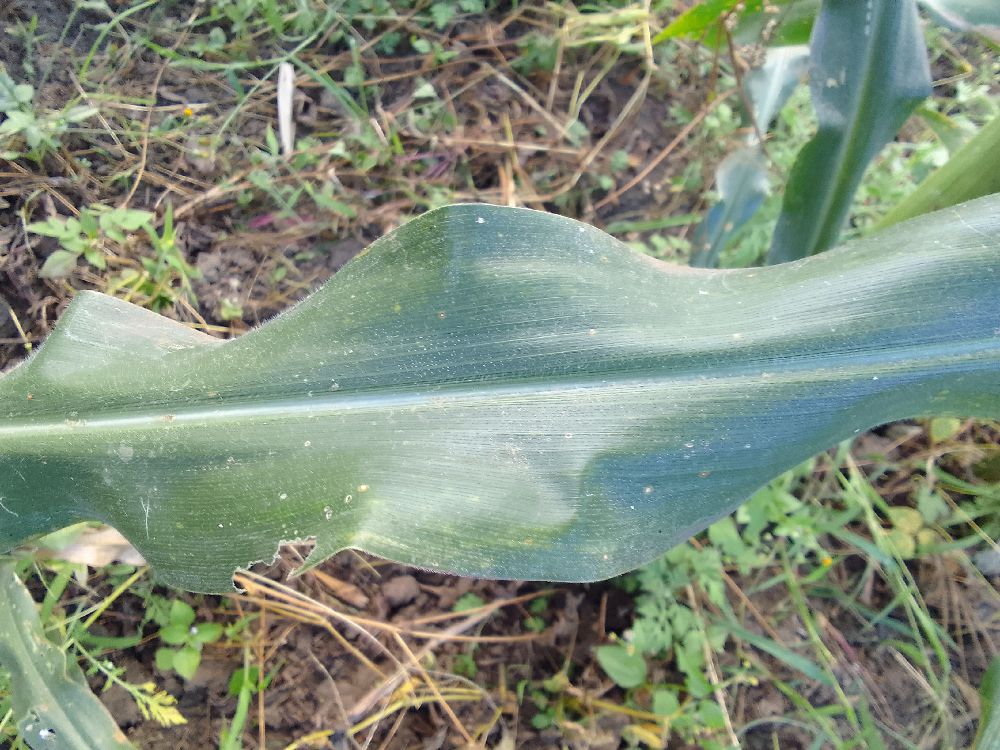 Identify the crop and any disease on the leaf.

maize, healthy
